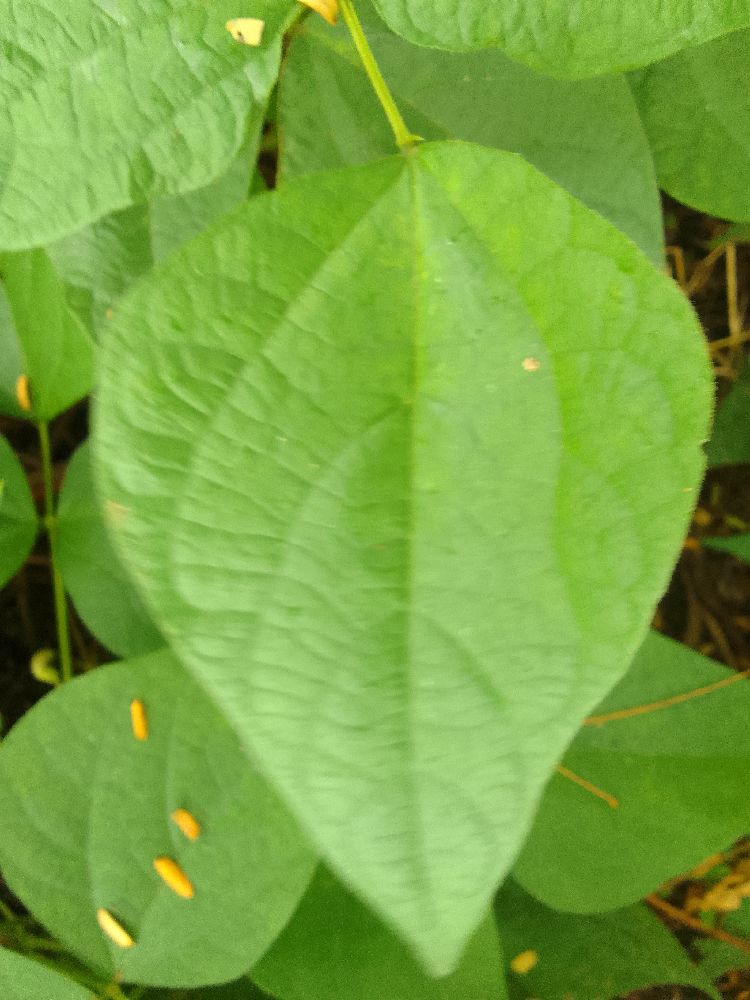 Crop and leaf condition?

common bean, healthy
